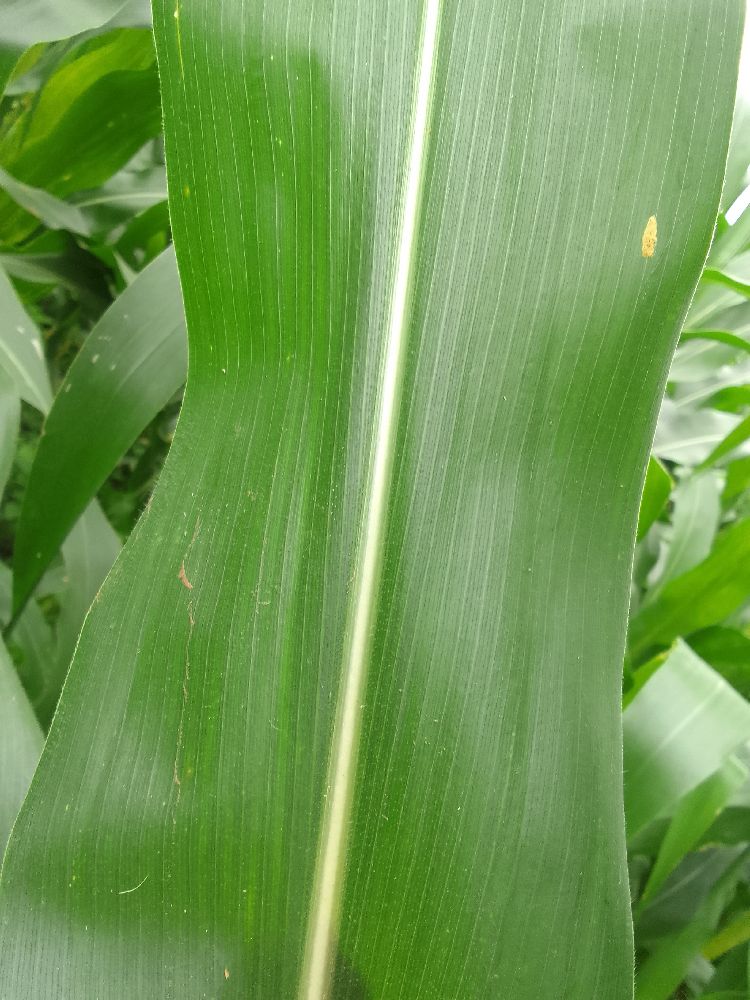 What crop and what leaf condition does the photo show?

maize, healthy
